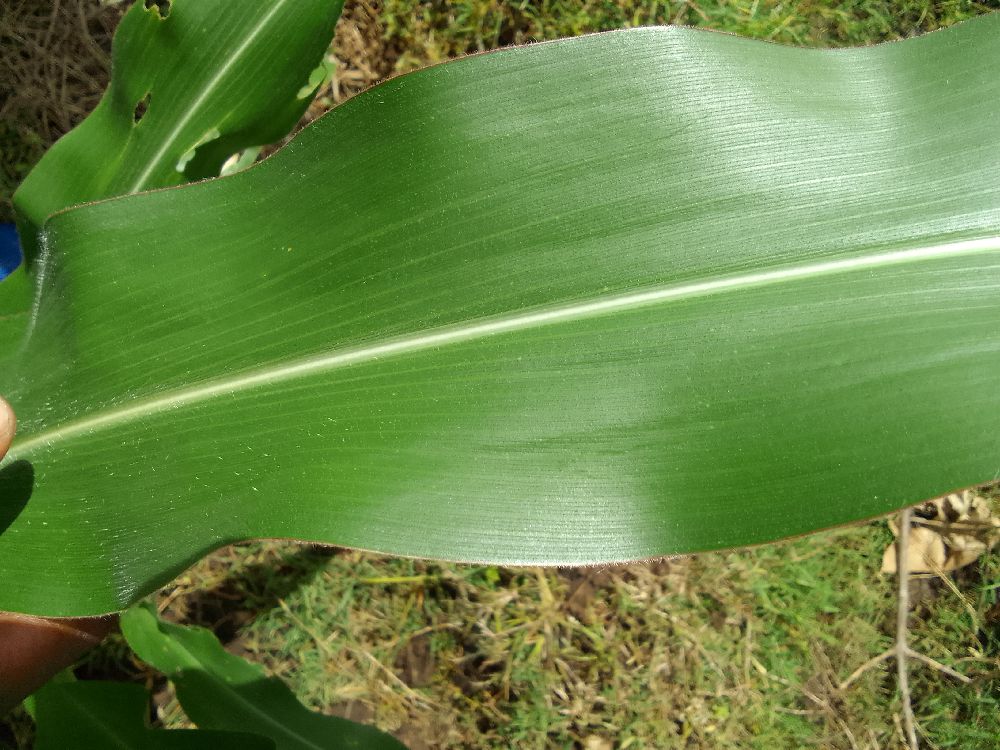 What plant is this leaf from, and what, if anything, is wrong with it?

maize, healthy
